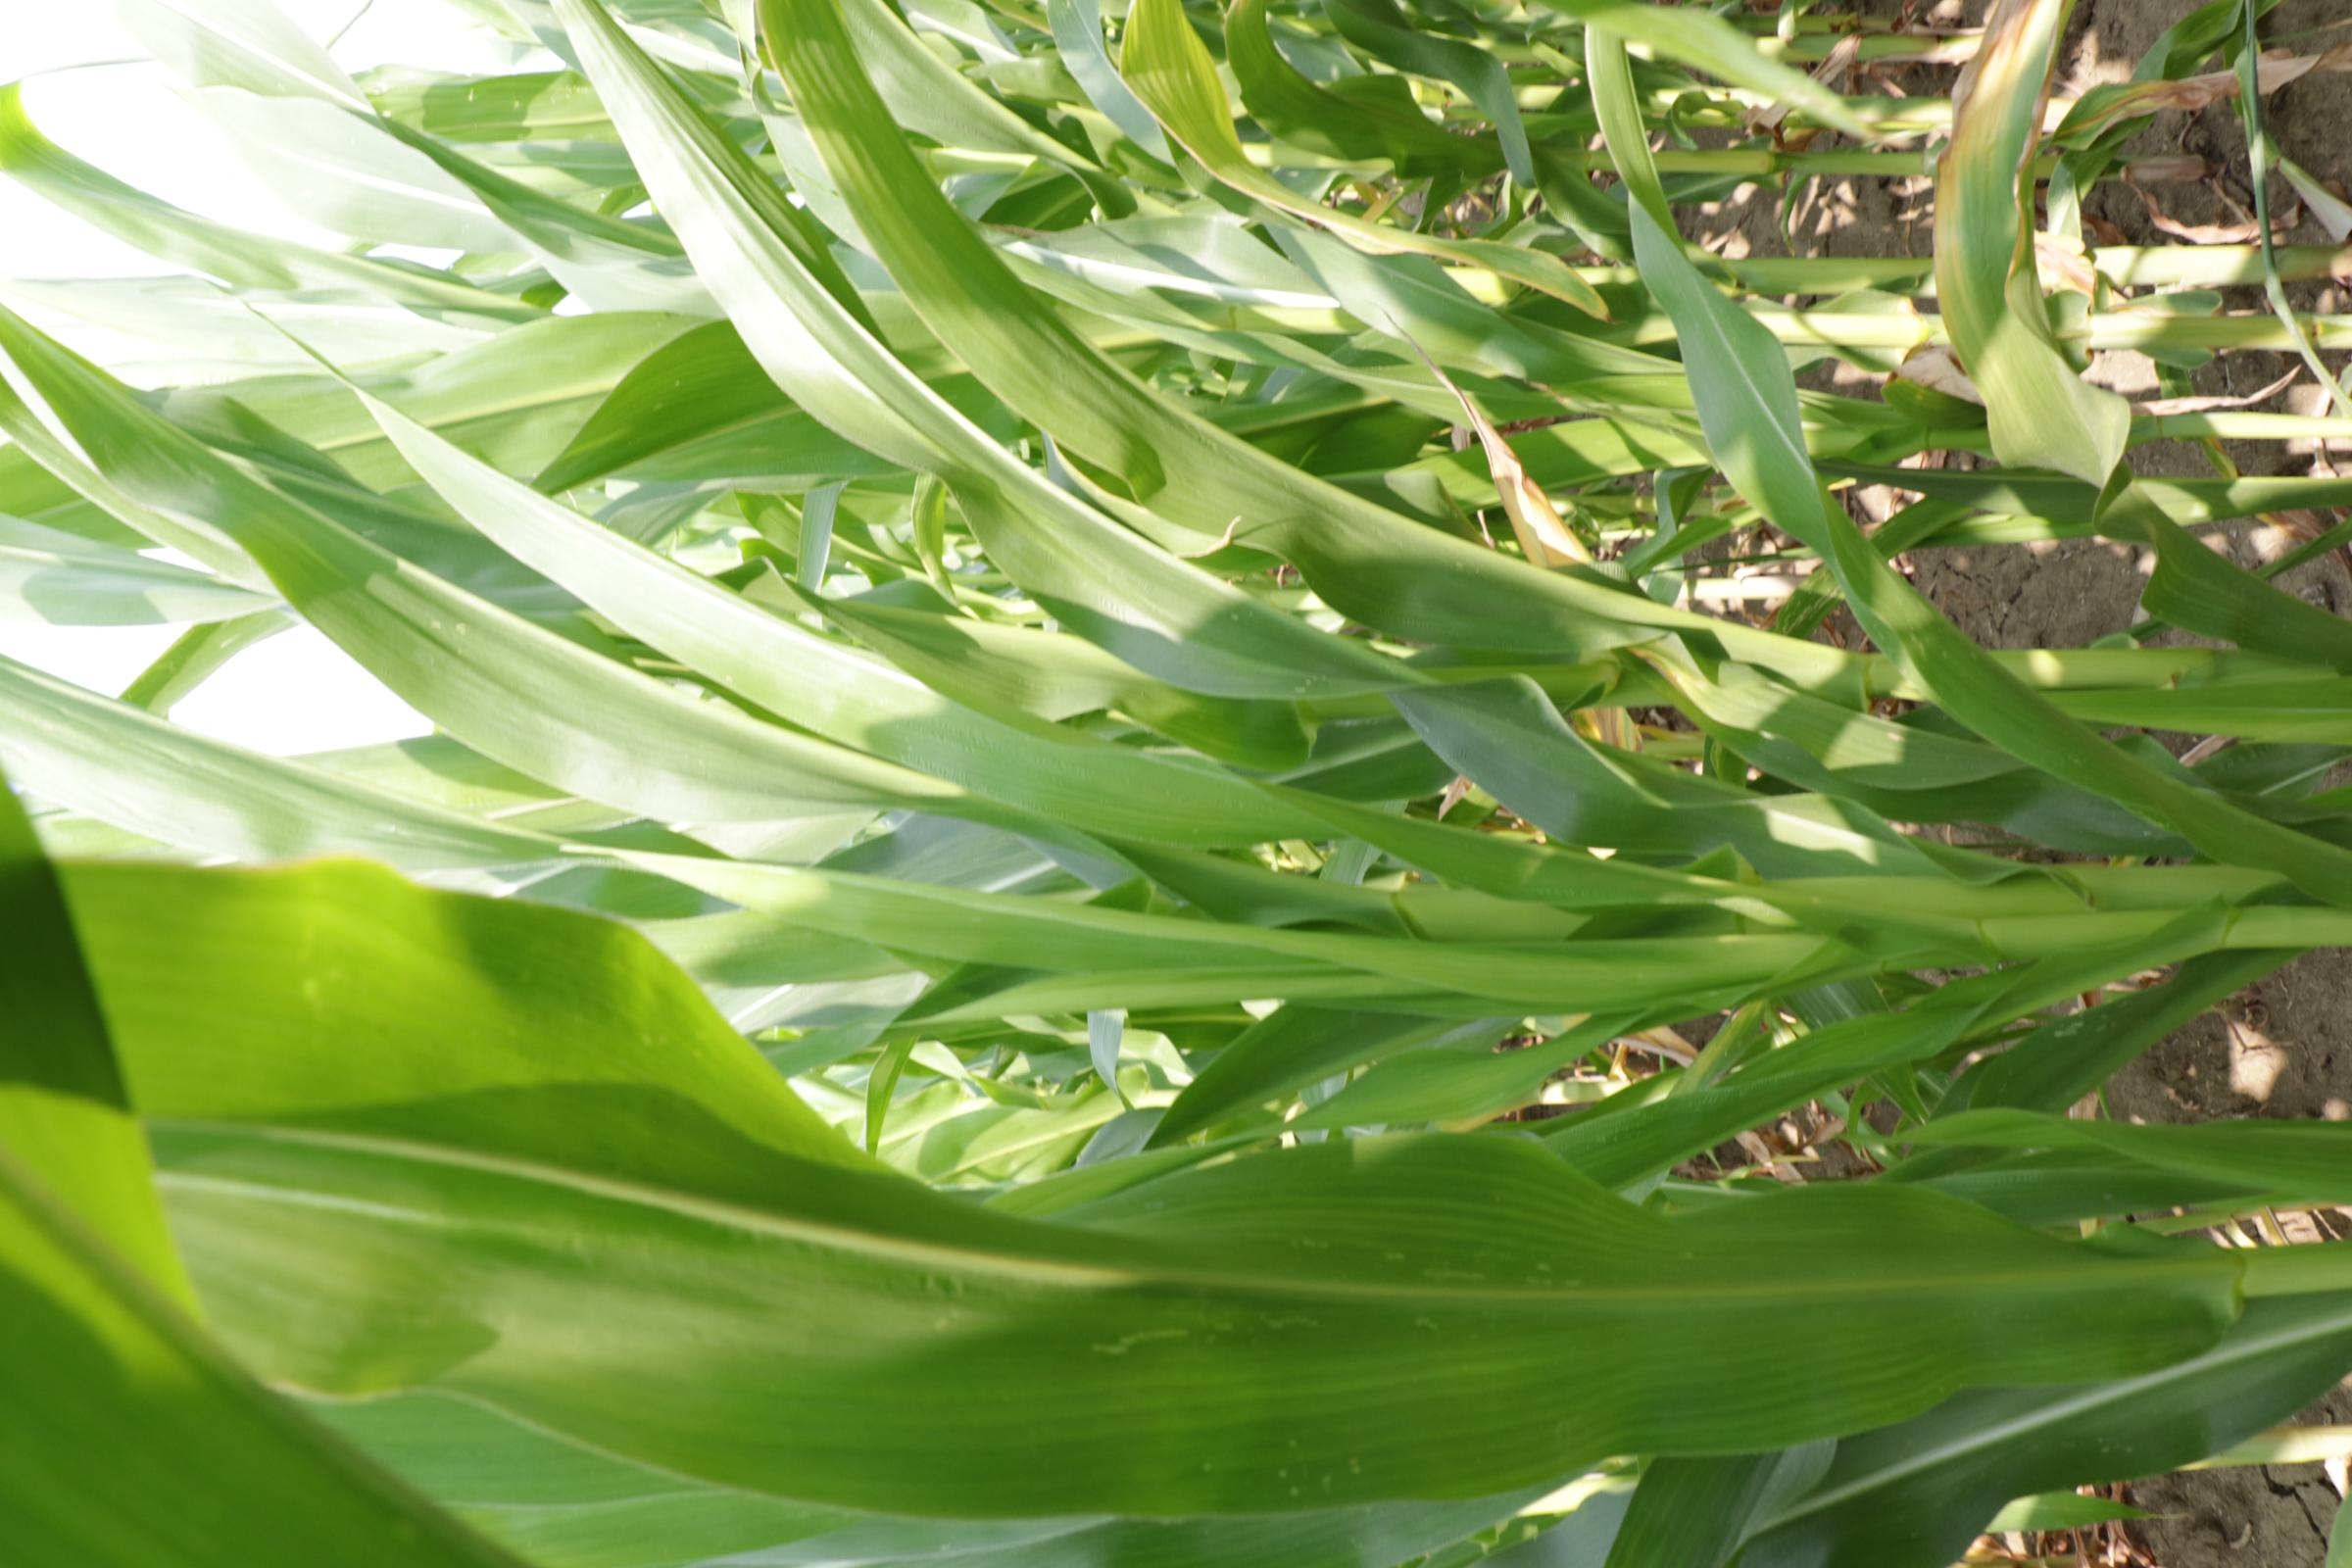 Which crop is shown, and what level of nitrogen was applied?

maize, full nitrogen fertilisation
